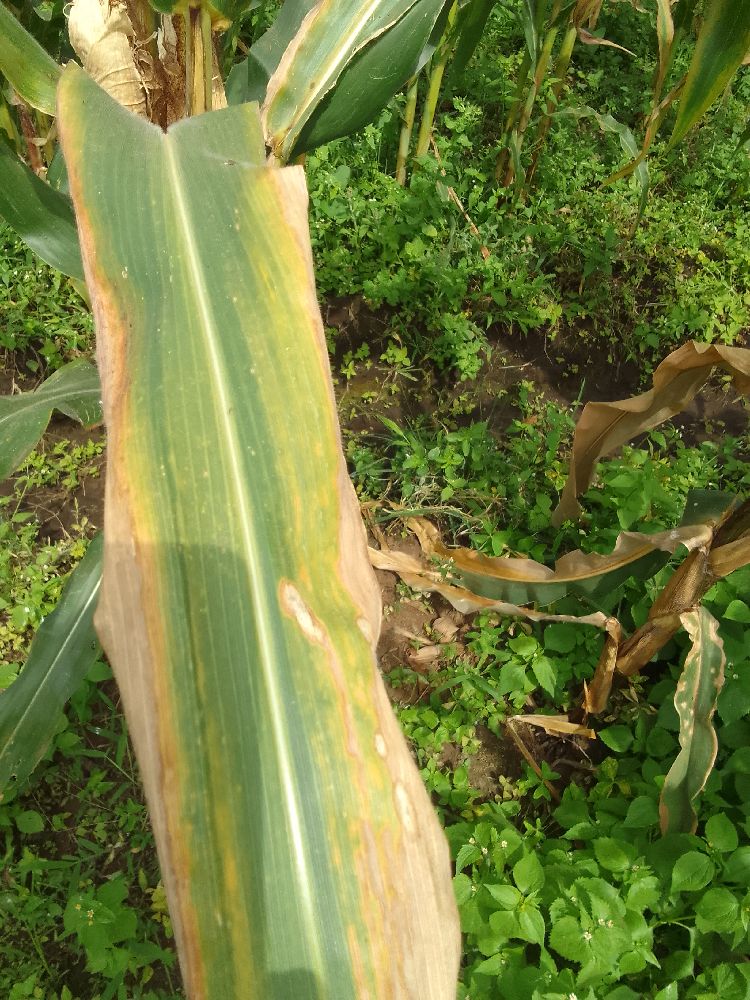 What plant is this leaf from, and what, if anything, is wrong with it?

maize, maize lethal necrosis
